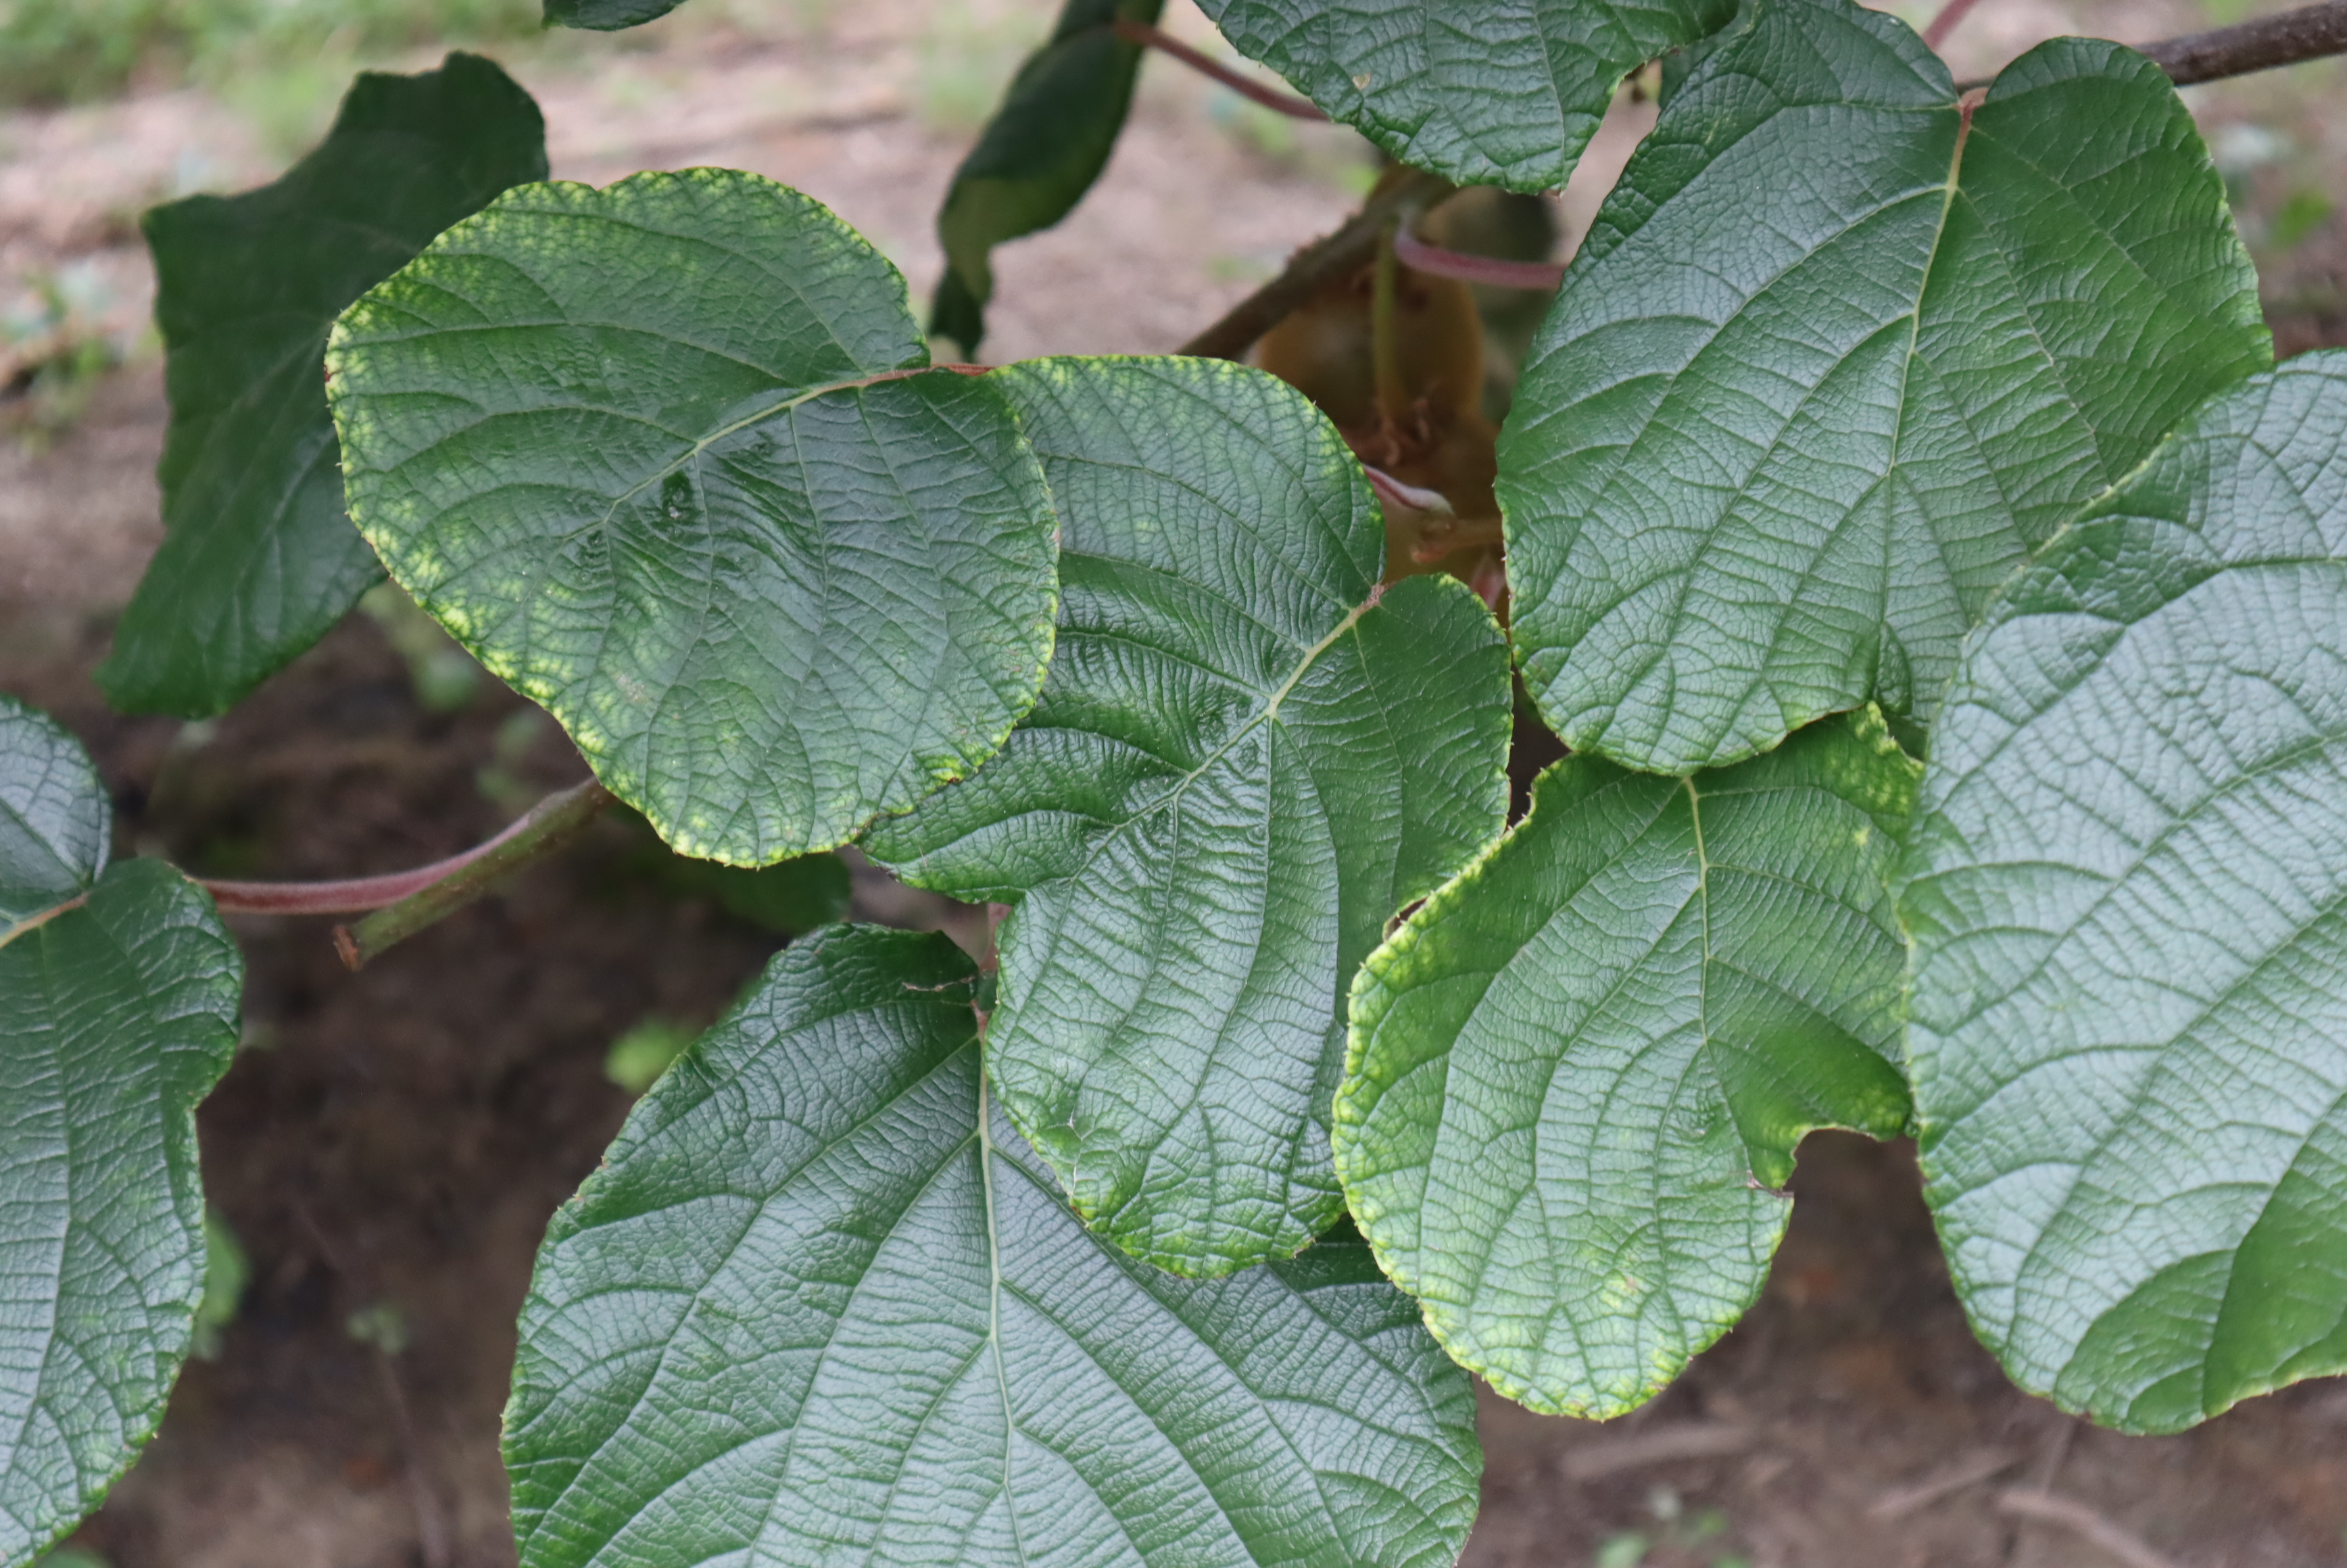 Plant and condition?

kiwi, nutrient deficiency, unknown
